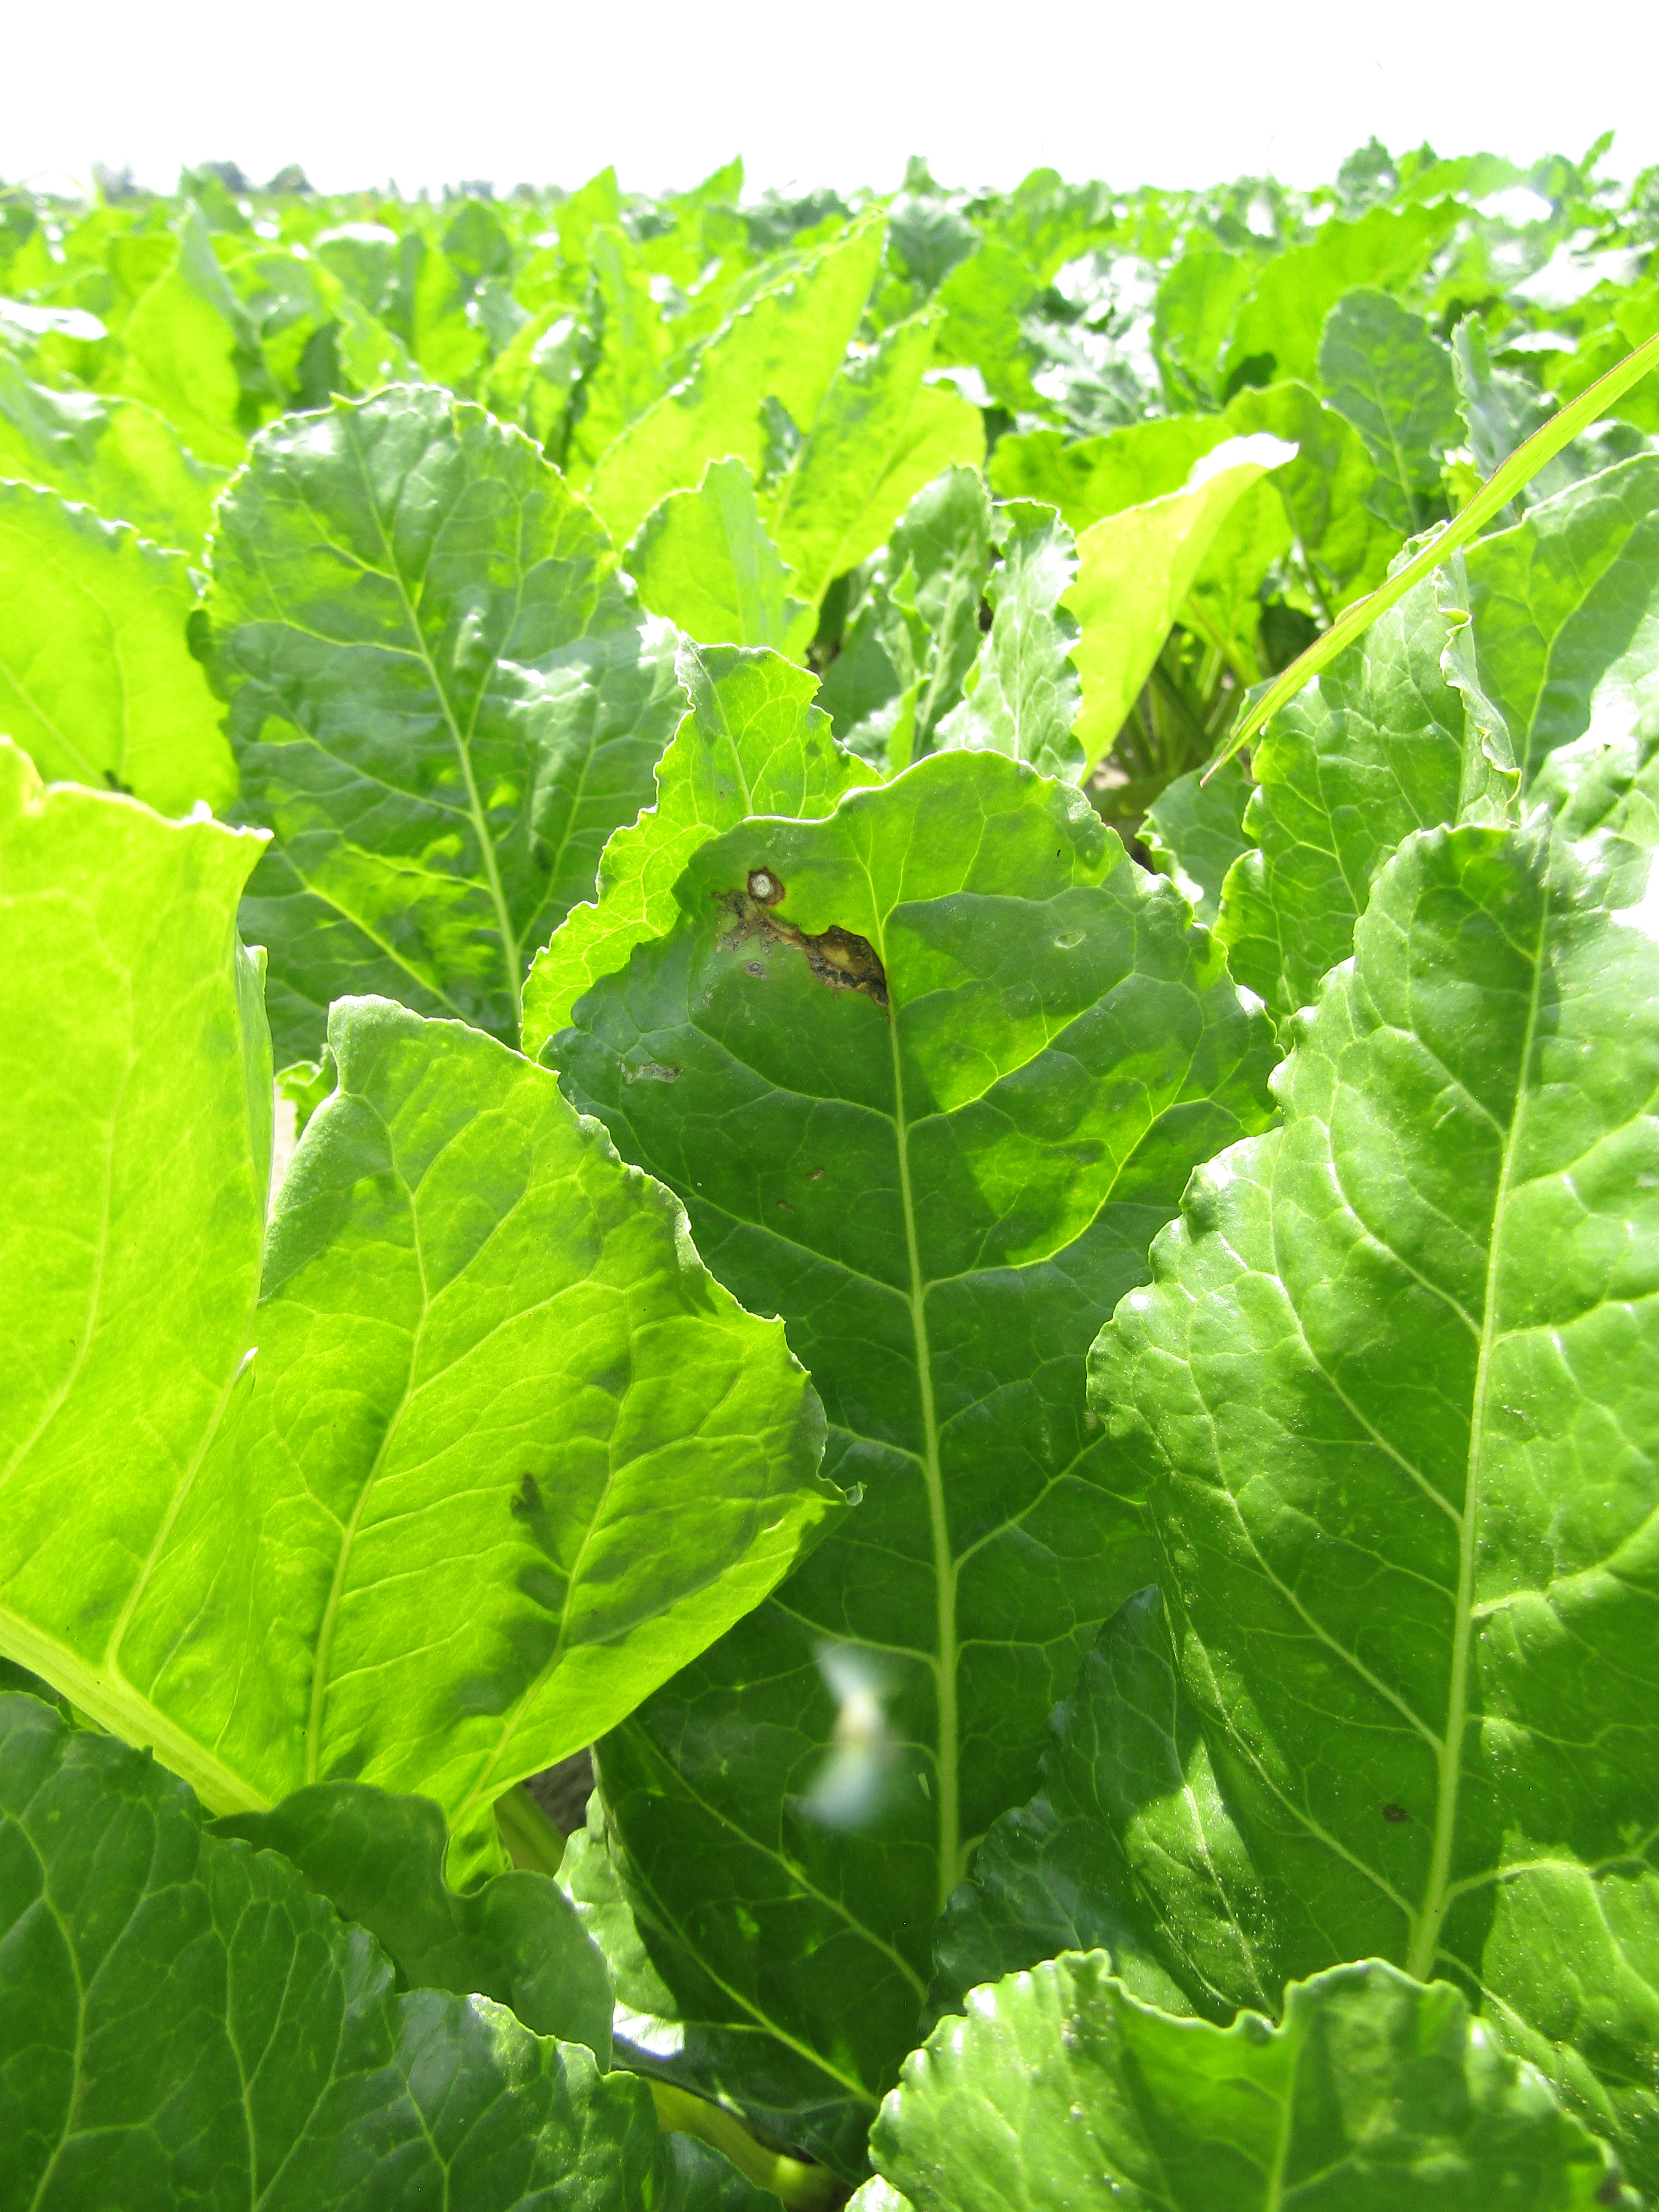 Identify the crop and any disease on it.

beet, cercospora
